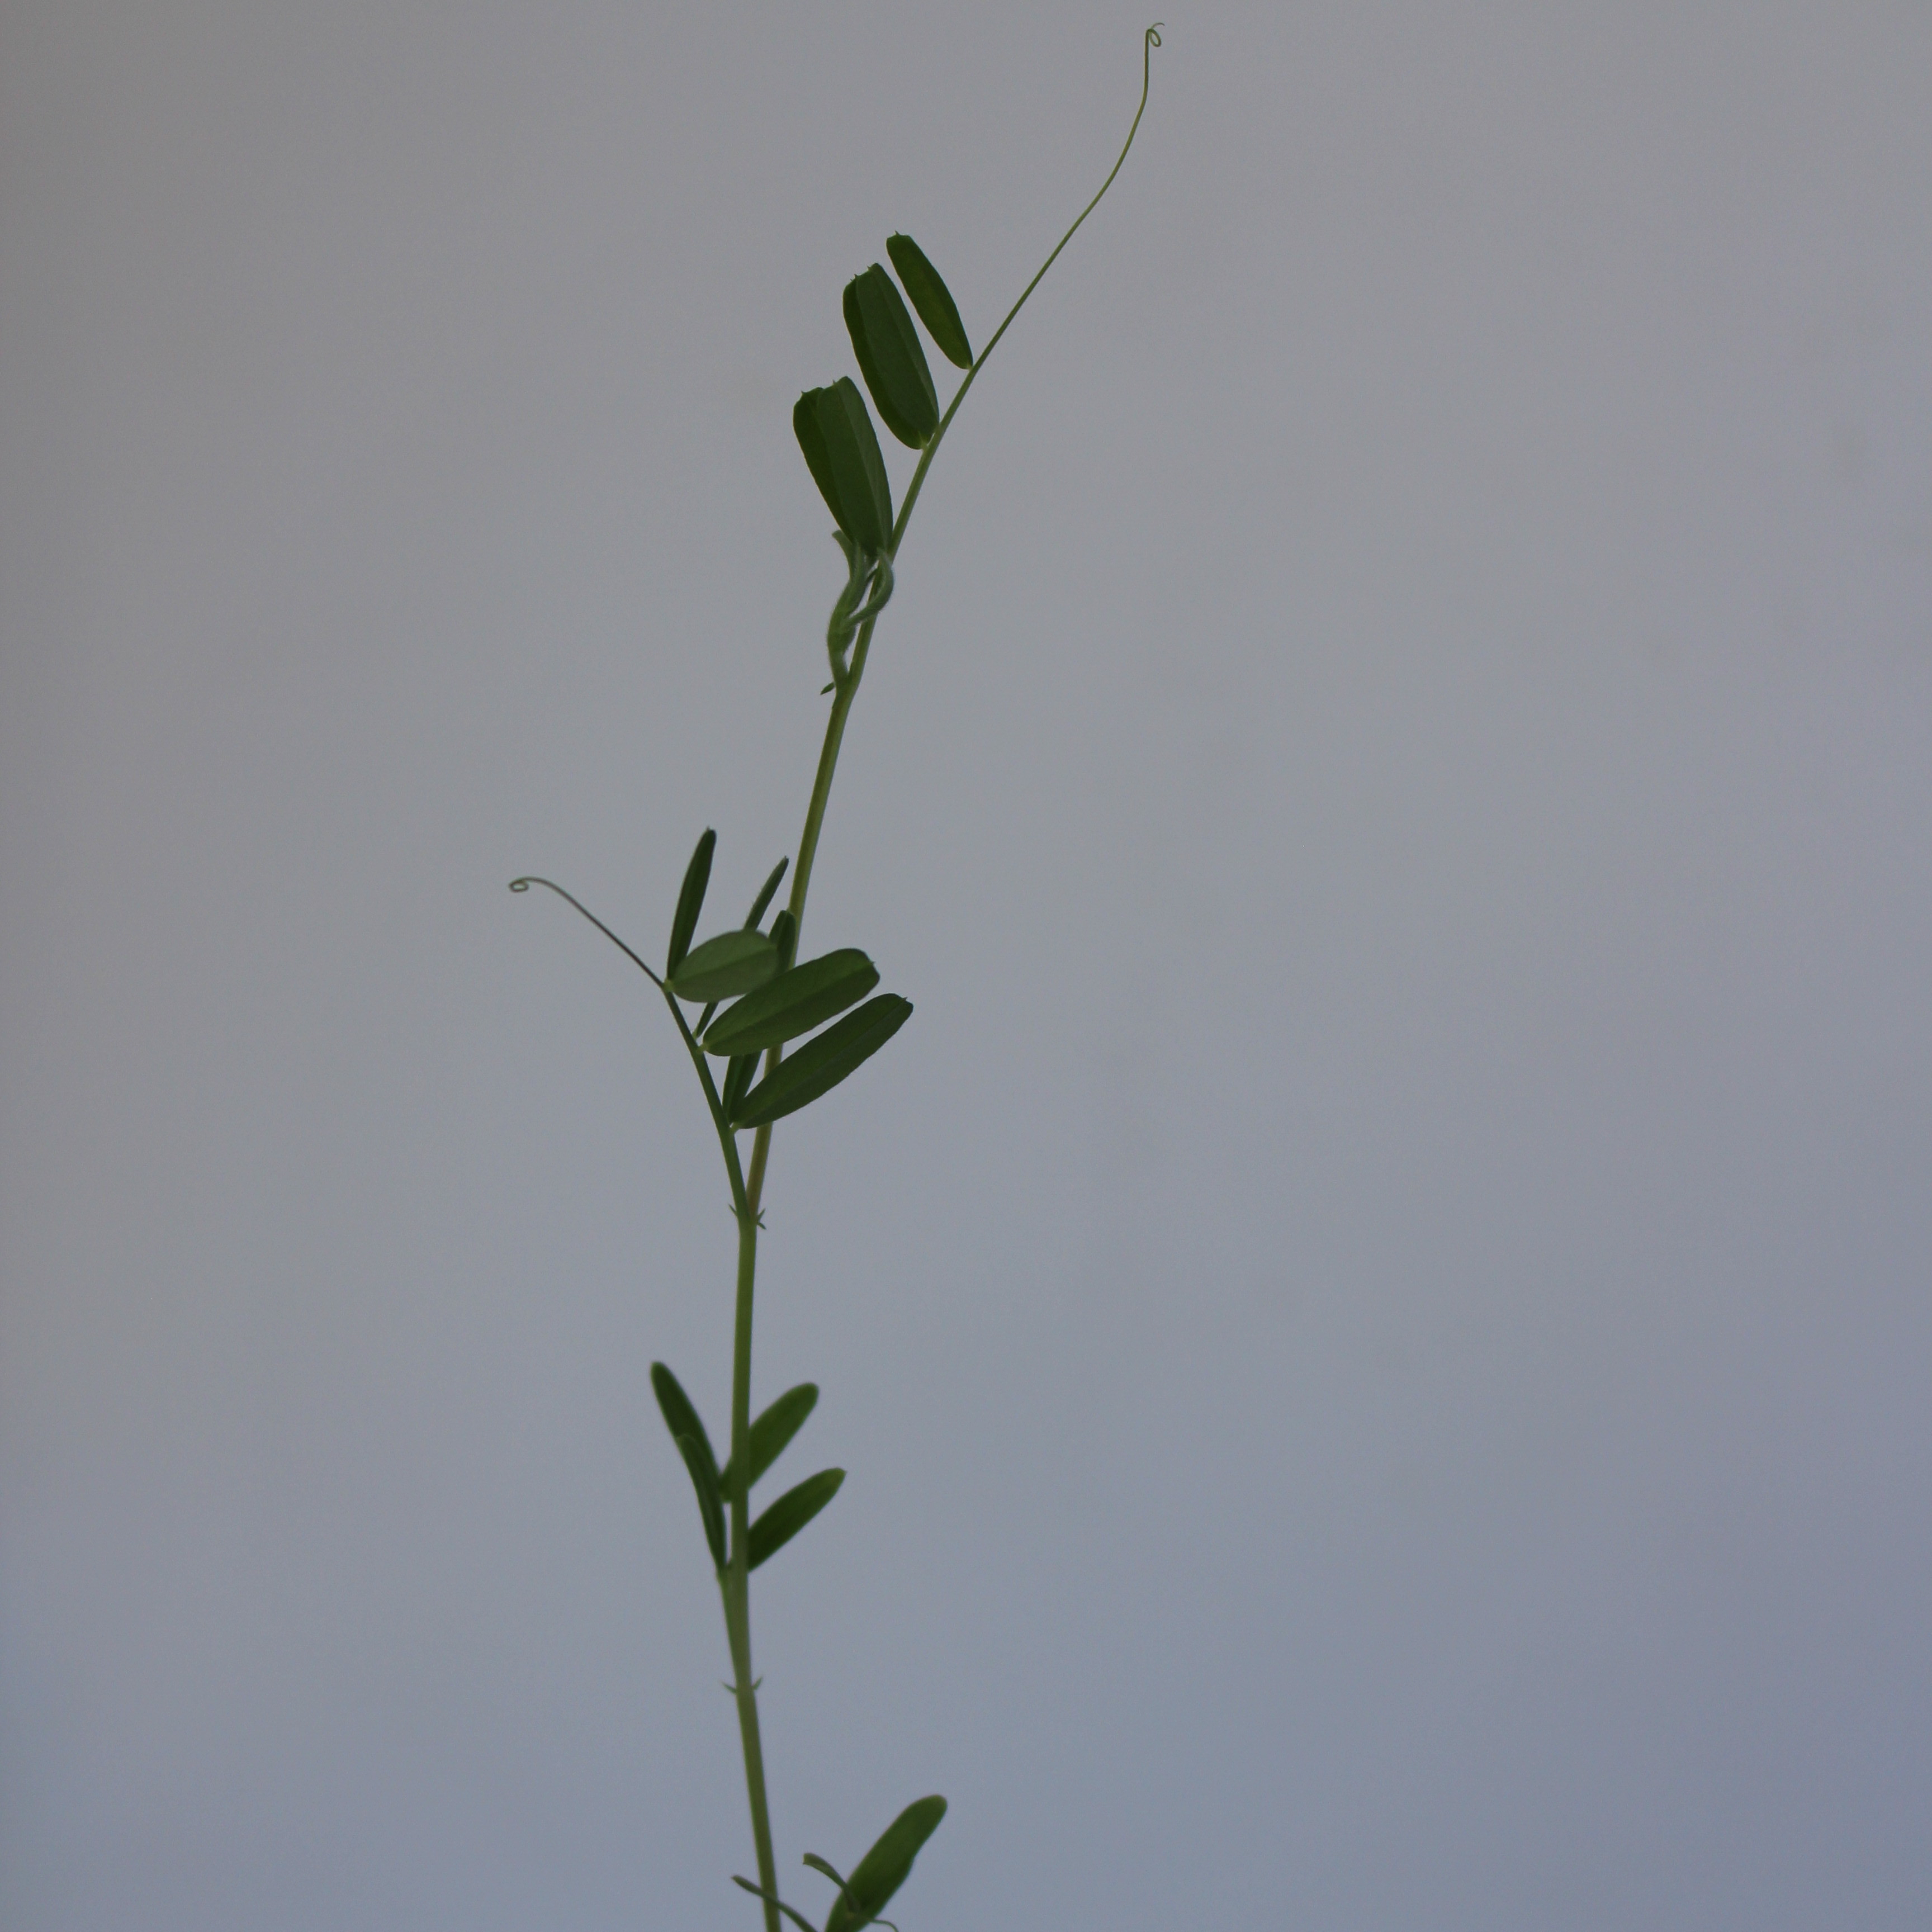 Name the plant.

Vicia sativa
